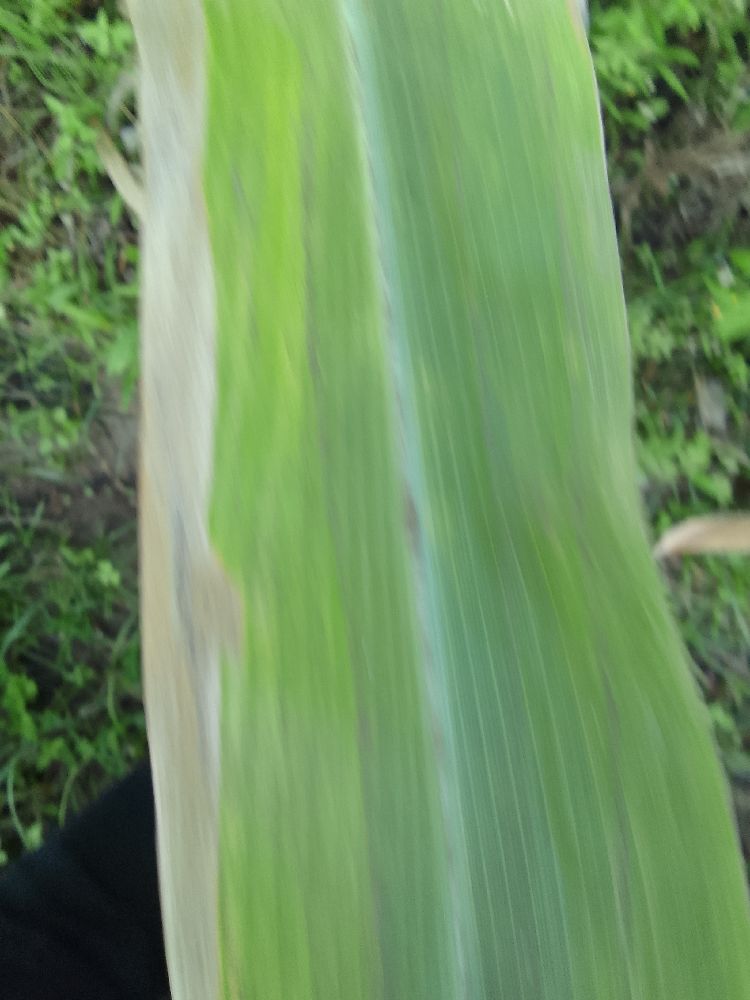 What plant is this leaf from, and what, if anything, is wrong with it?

maize, maize lethal necrosis
